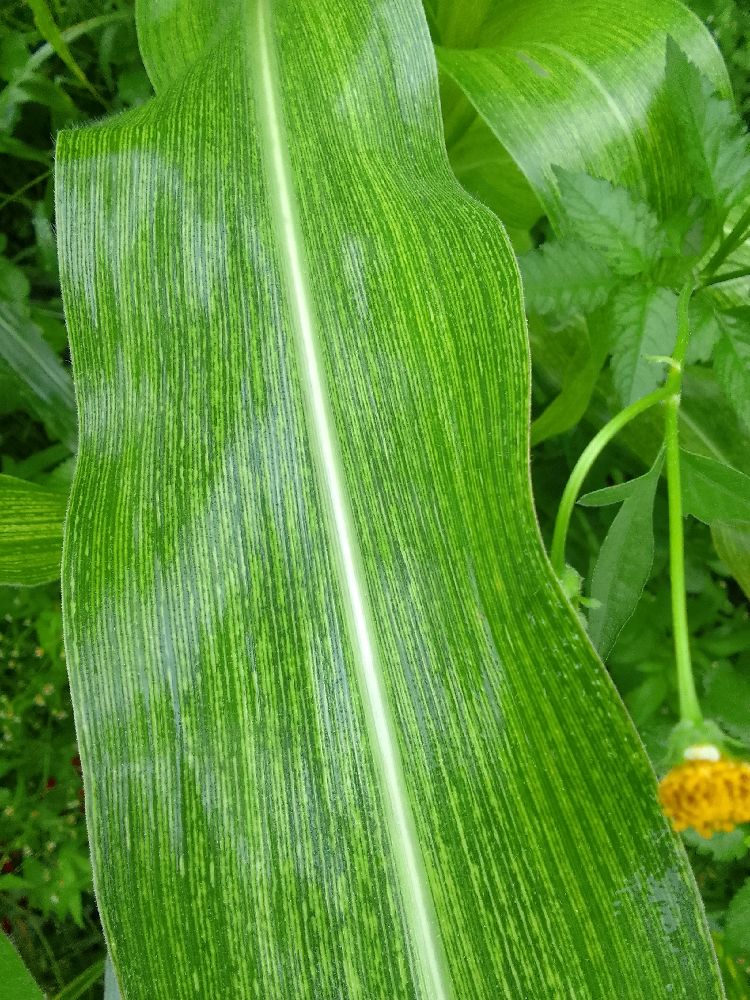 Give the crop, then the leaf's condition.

maize, maize streak virus
